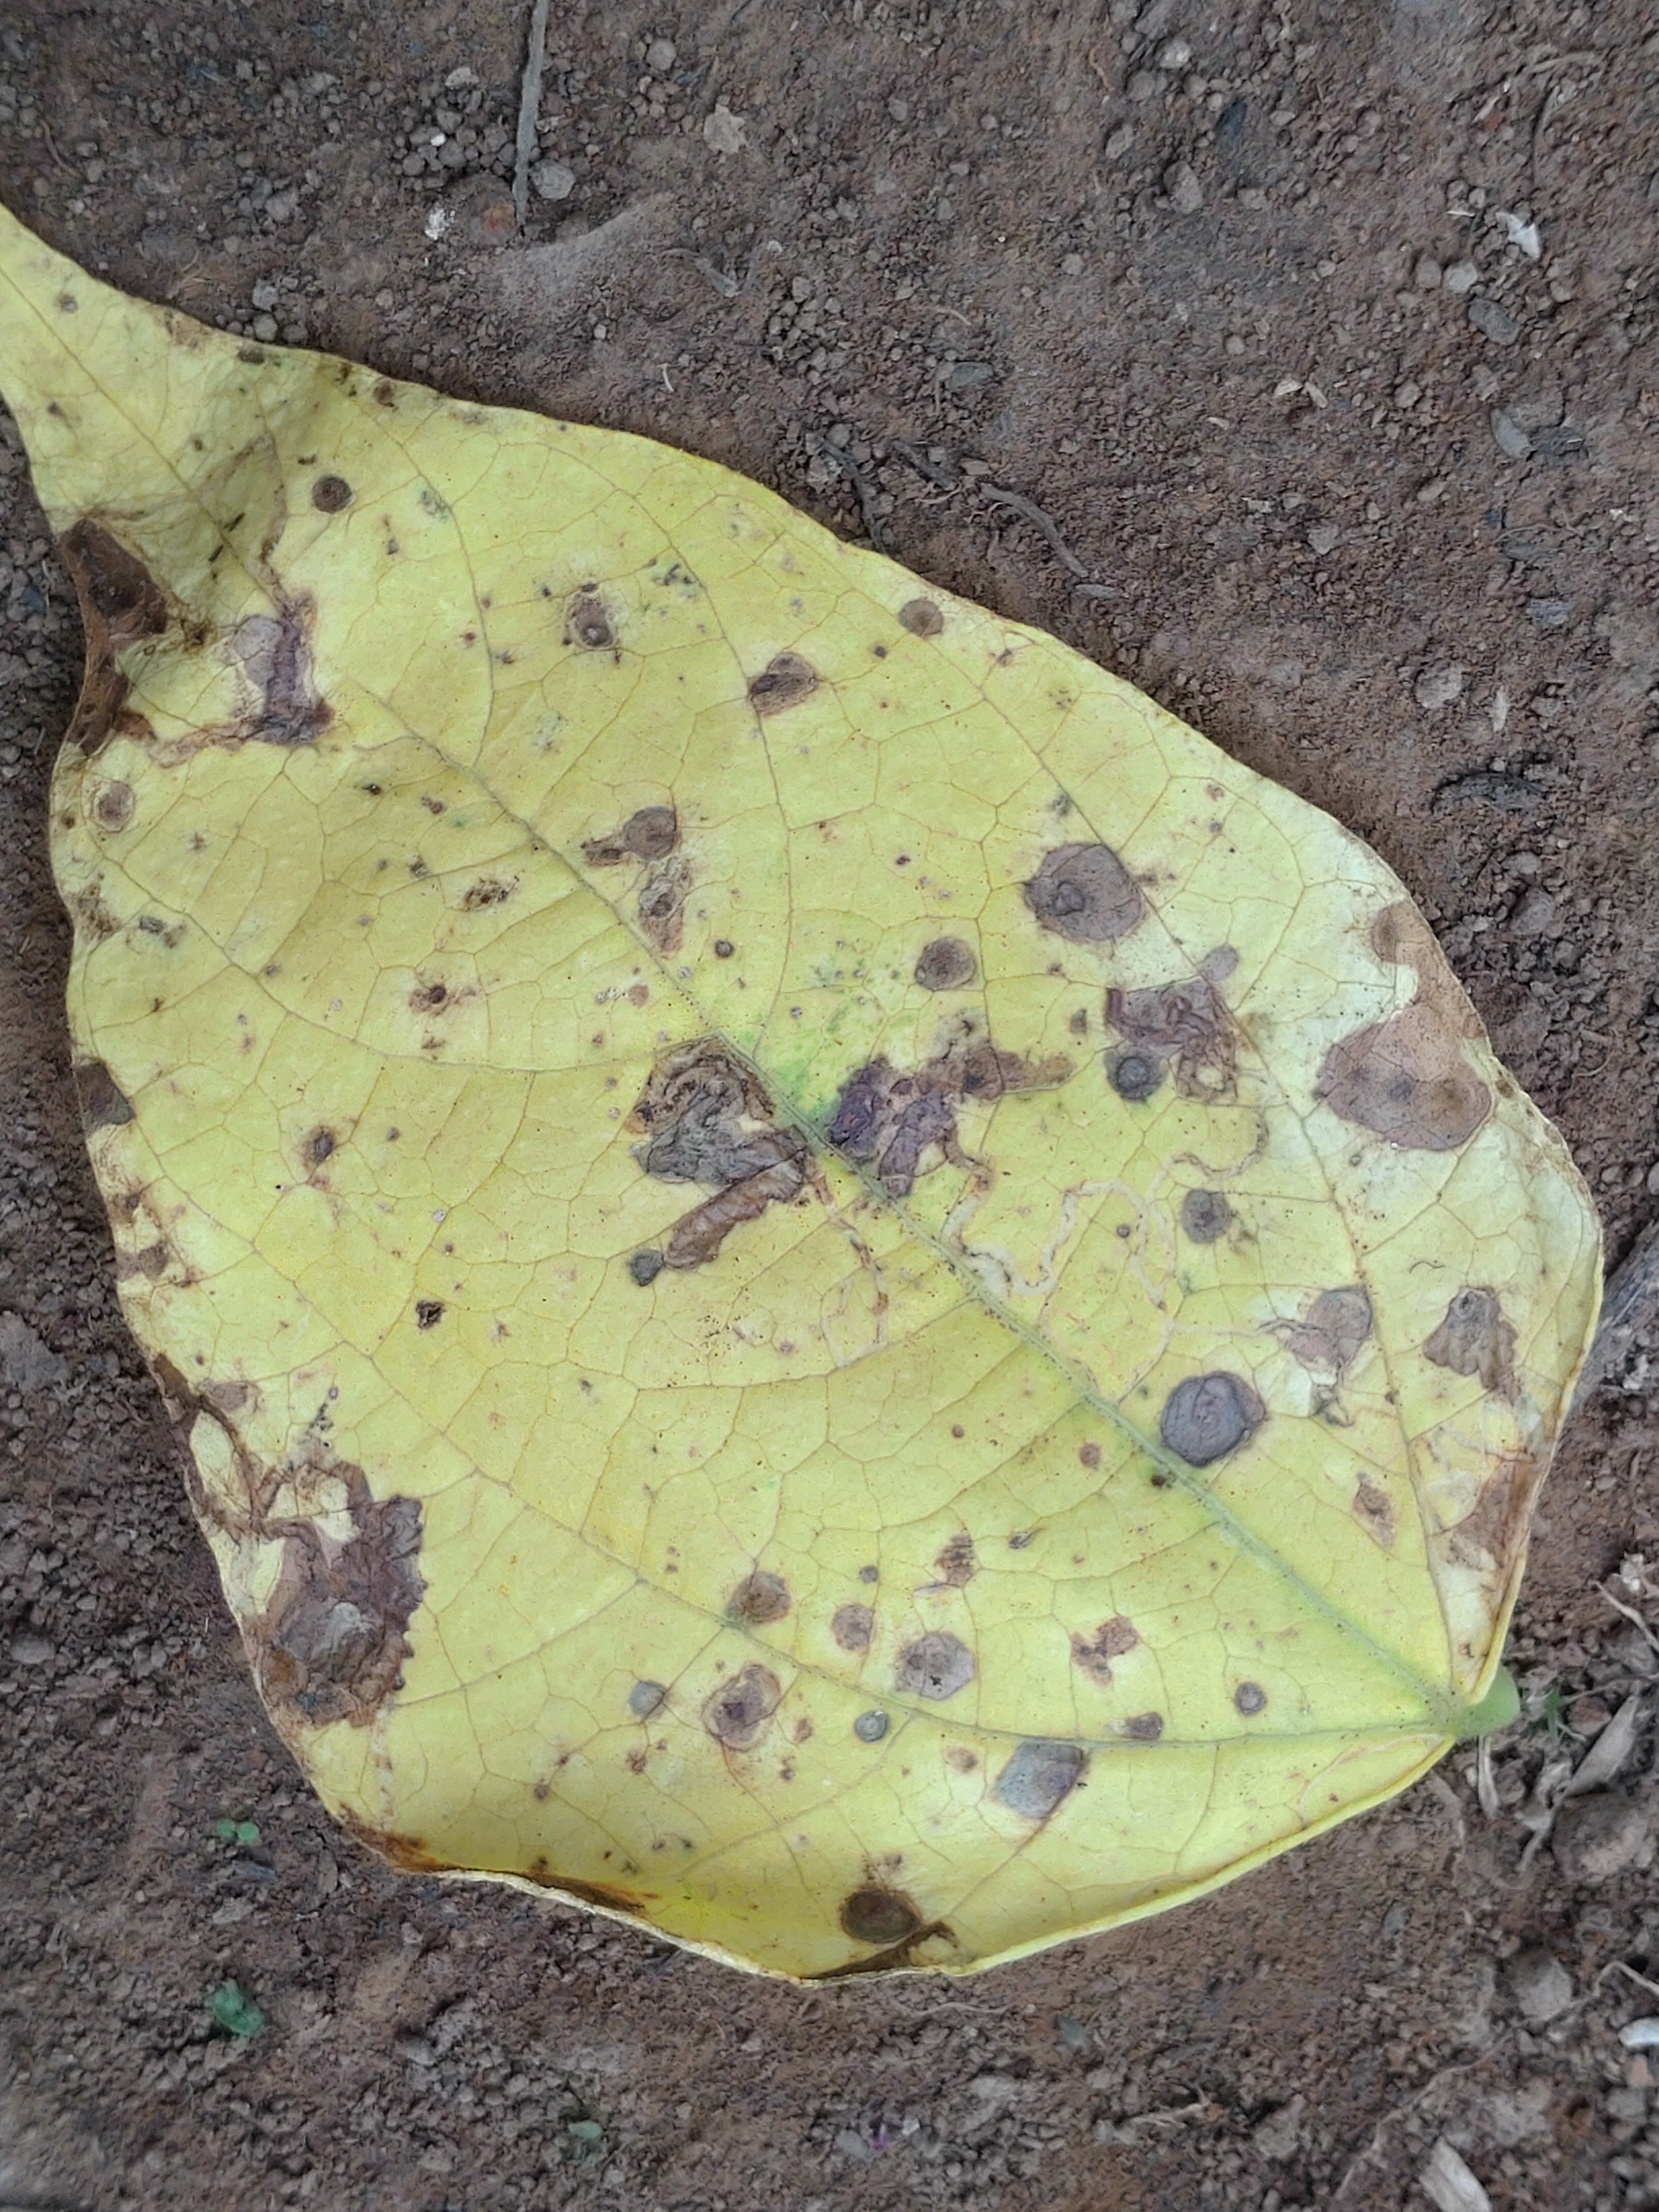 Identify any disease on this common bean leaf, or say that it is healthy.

anthracnose
